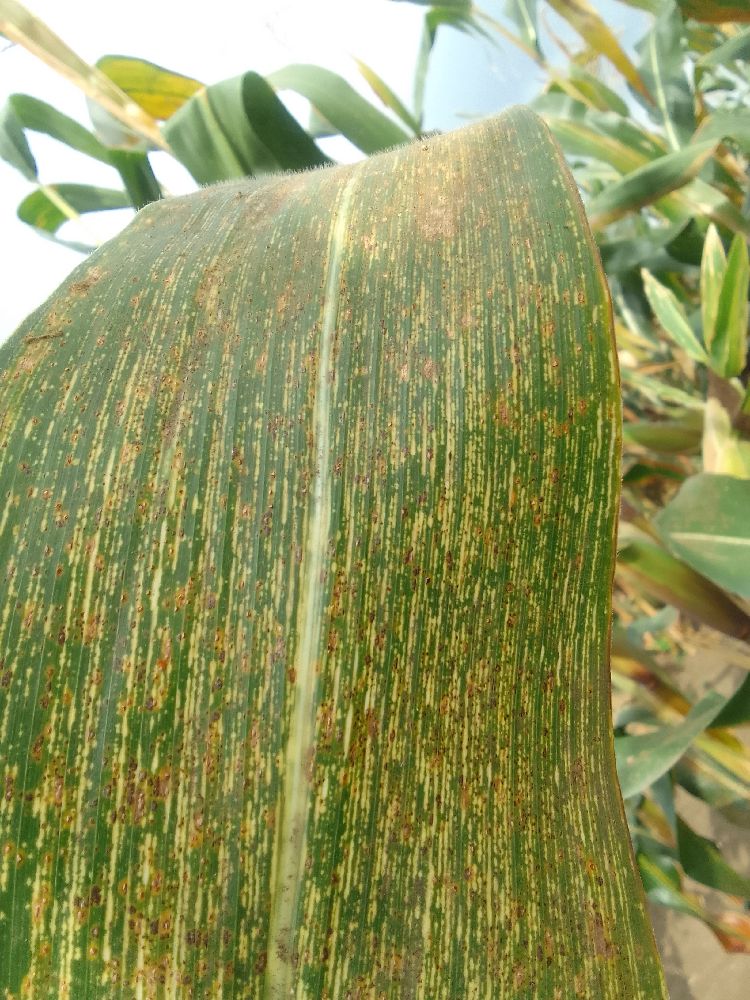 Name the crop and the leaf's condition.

maize, maize streak virus
